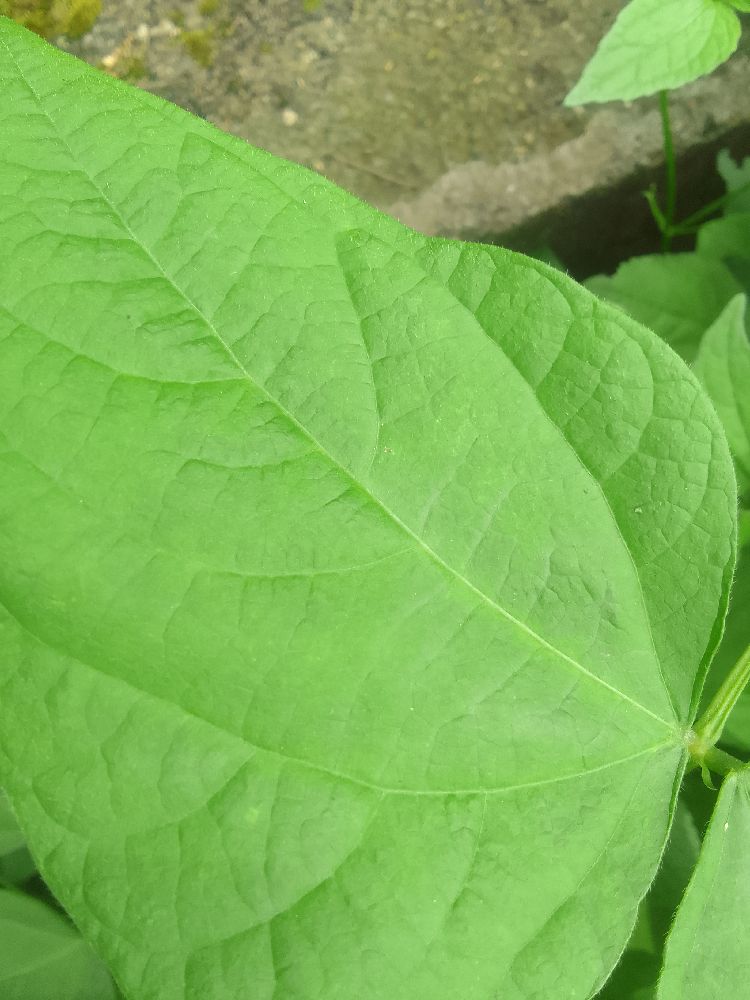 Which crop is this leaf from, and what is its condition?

common bean, healthy
